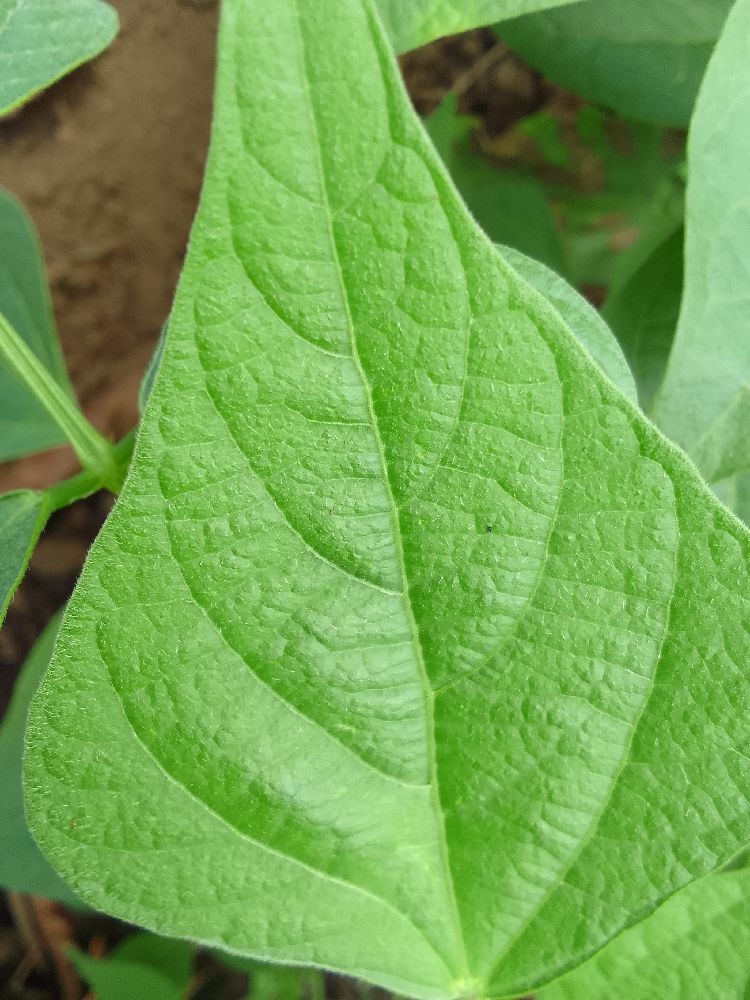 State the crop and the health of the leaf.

common bean, healthy
